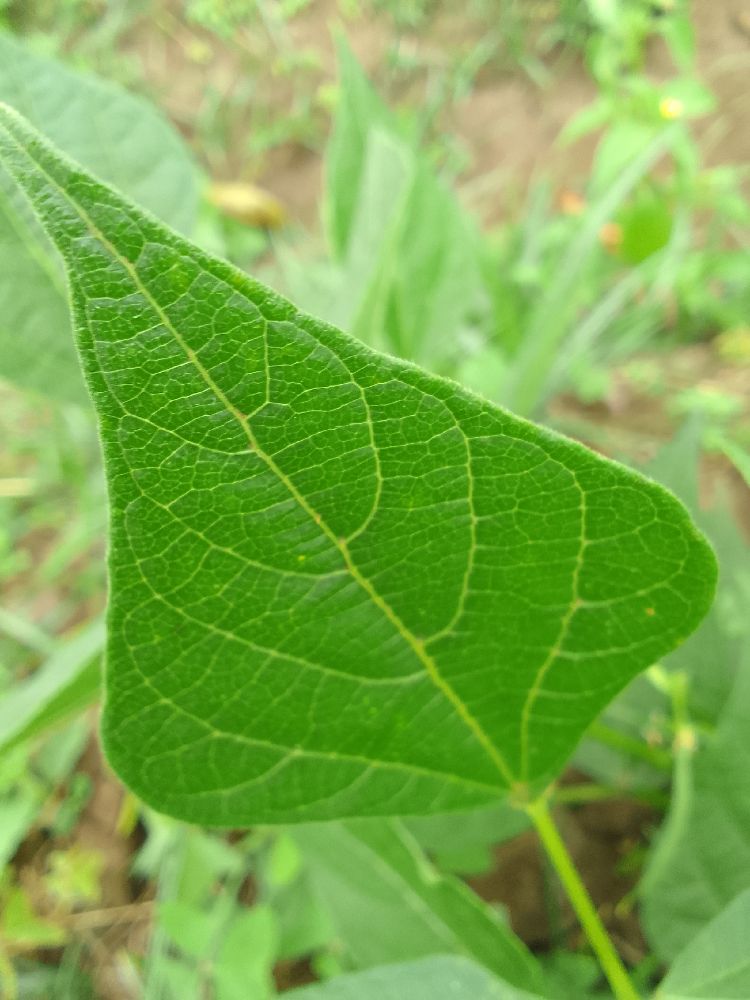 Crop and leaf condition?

common bean, healthy
